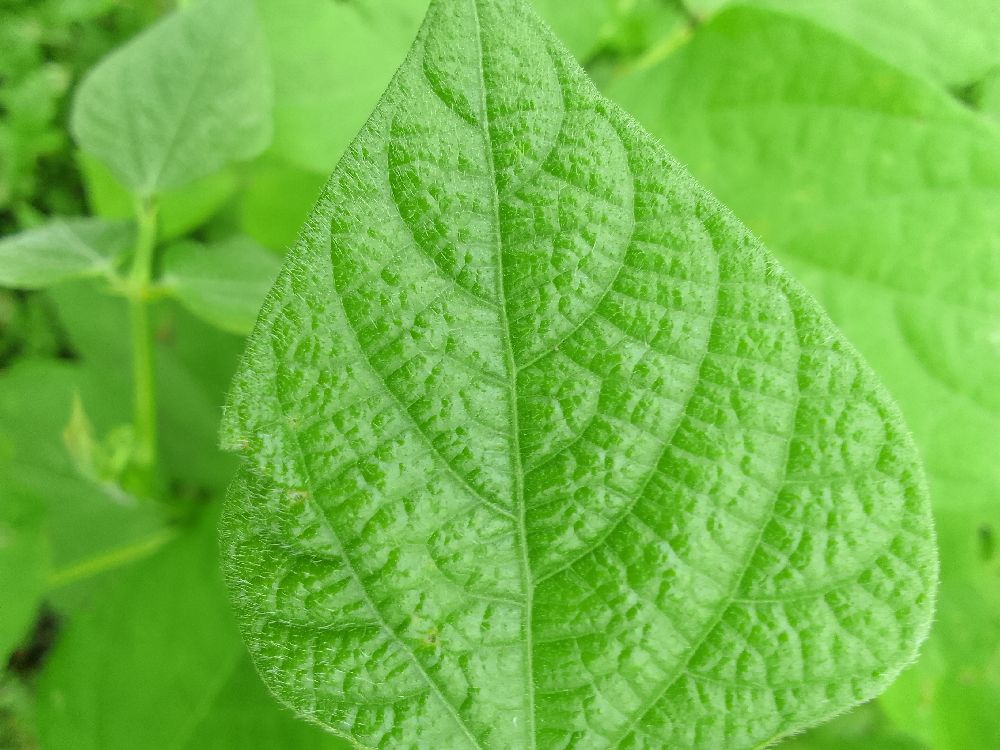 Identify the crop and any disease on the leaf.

common bean, healthy
